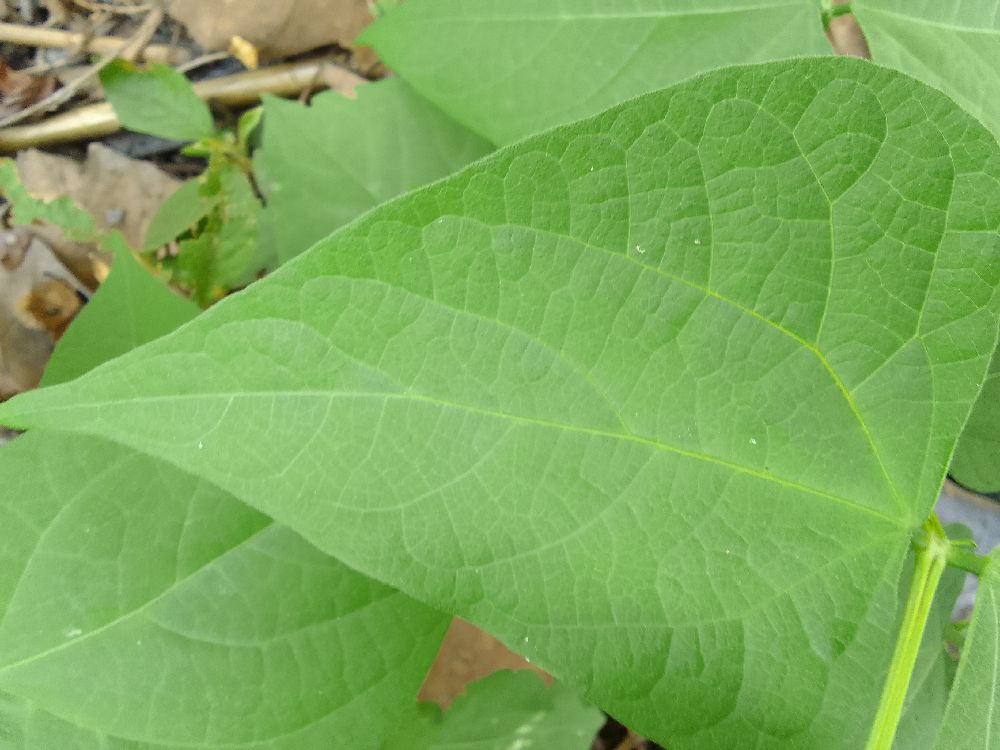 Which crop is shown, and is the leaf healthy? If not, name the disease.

common bean, healthy
